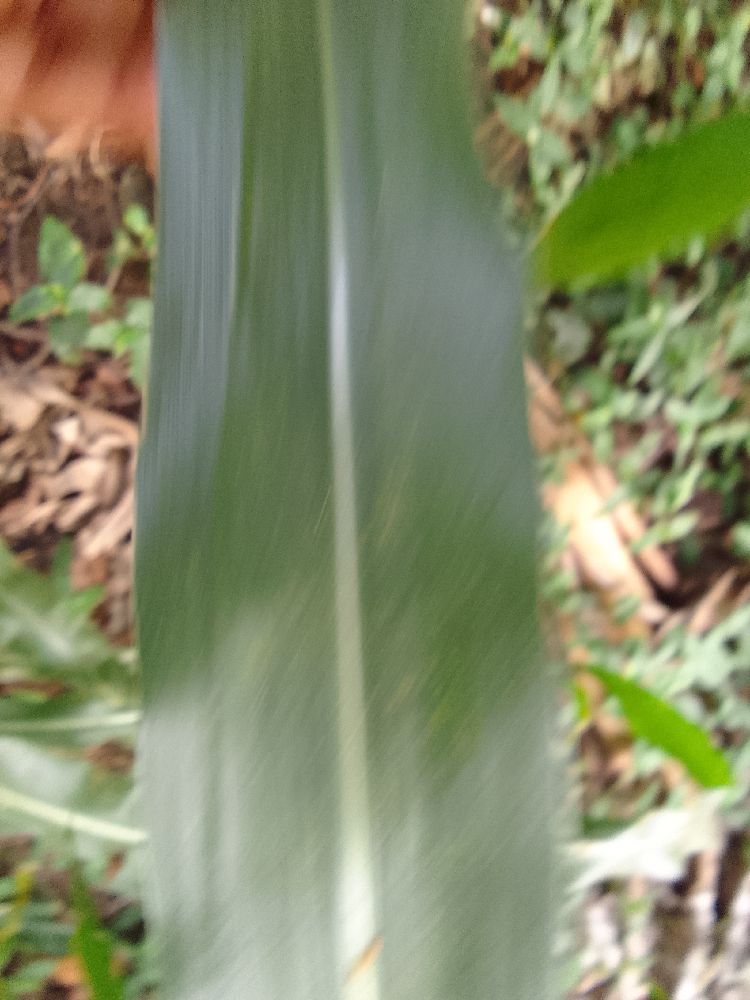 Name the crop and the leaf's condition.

maize, healthy
